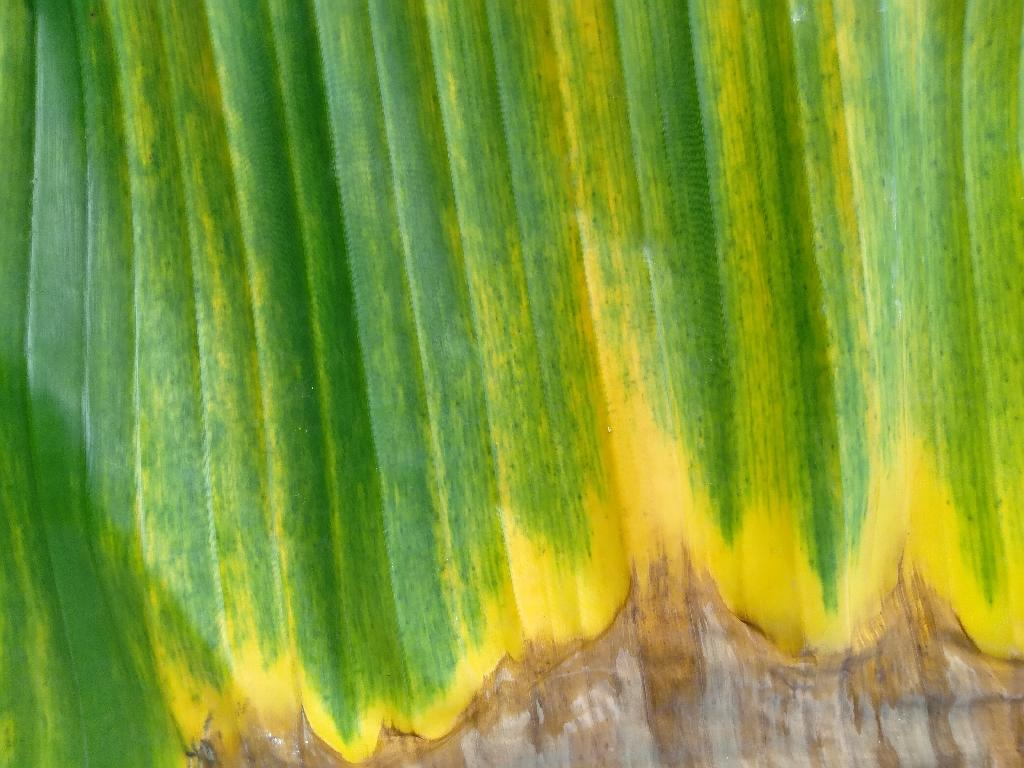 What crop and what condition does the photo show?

banana, fusarium wilt race 1
